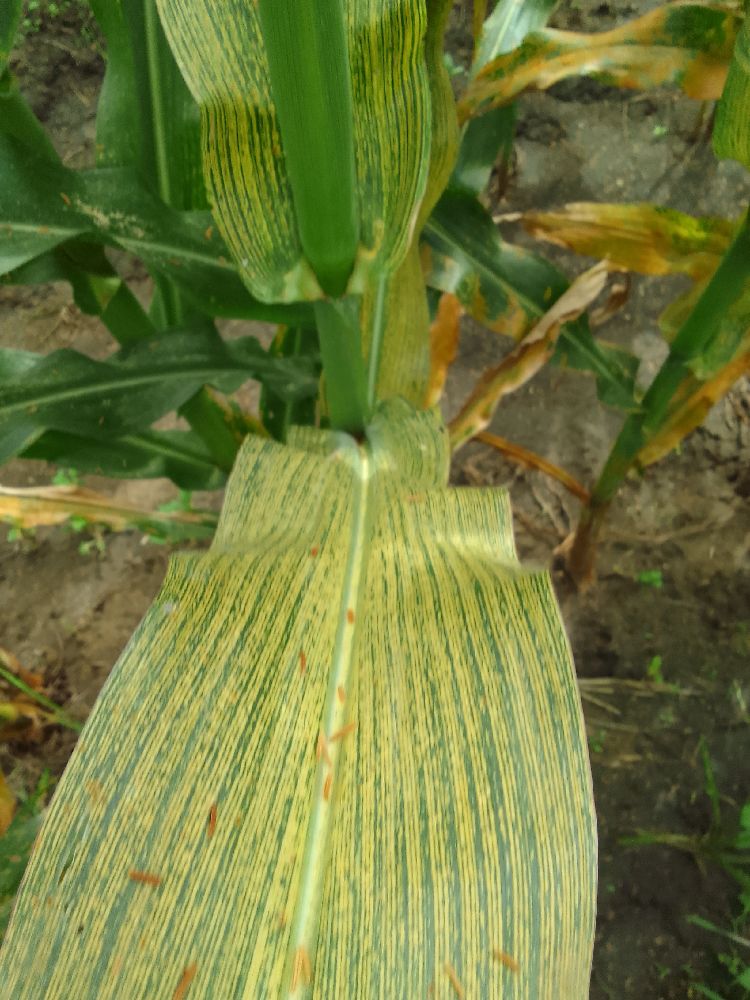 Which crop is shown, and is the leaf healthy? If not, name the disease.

maize, maize streak virus
